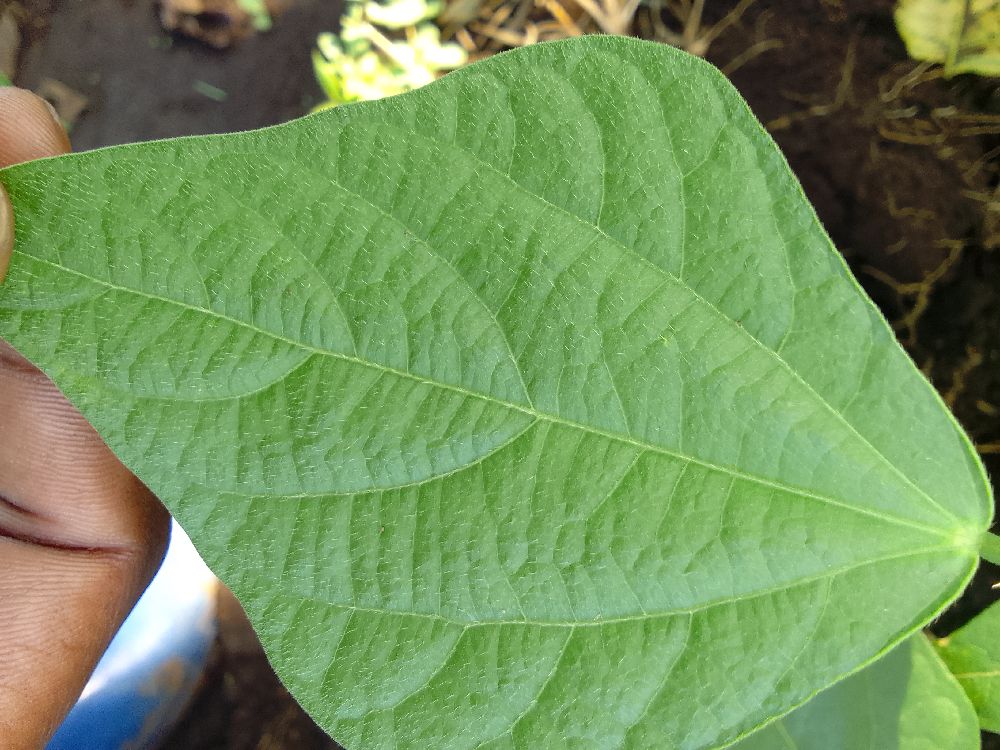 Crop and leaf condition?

common bean, healthy
